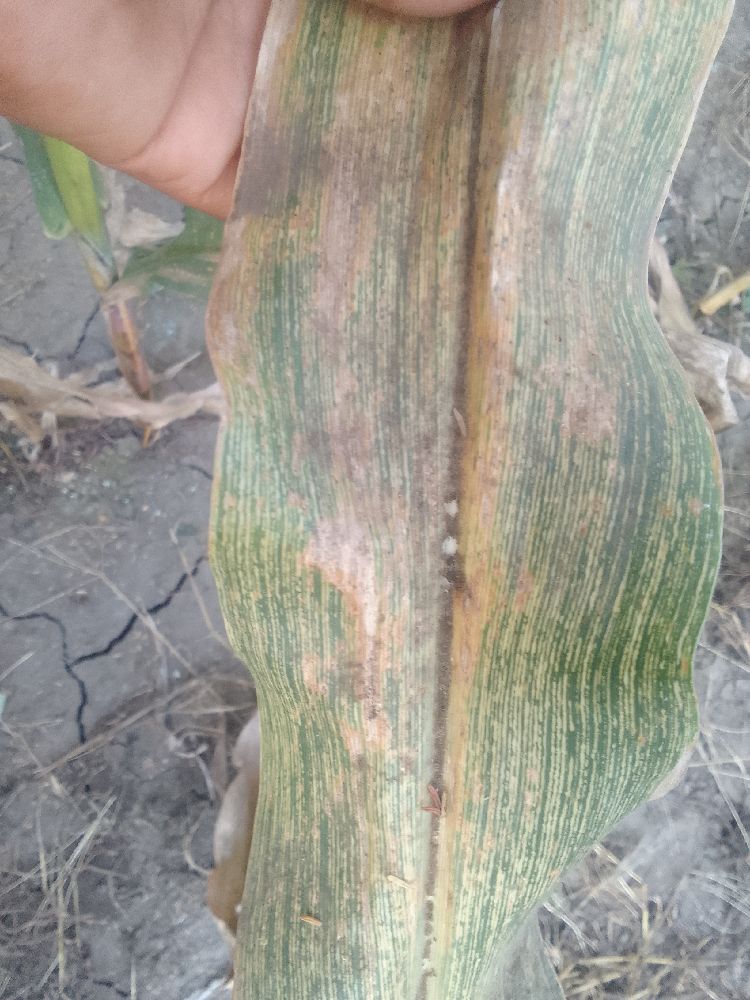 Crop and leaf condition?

maize, maize streak virus
